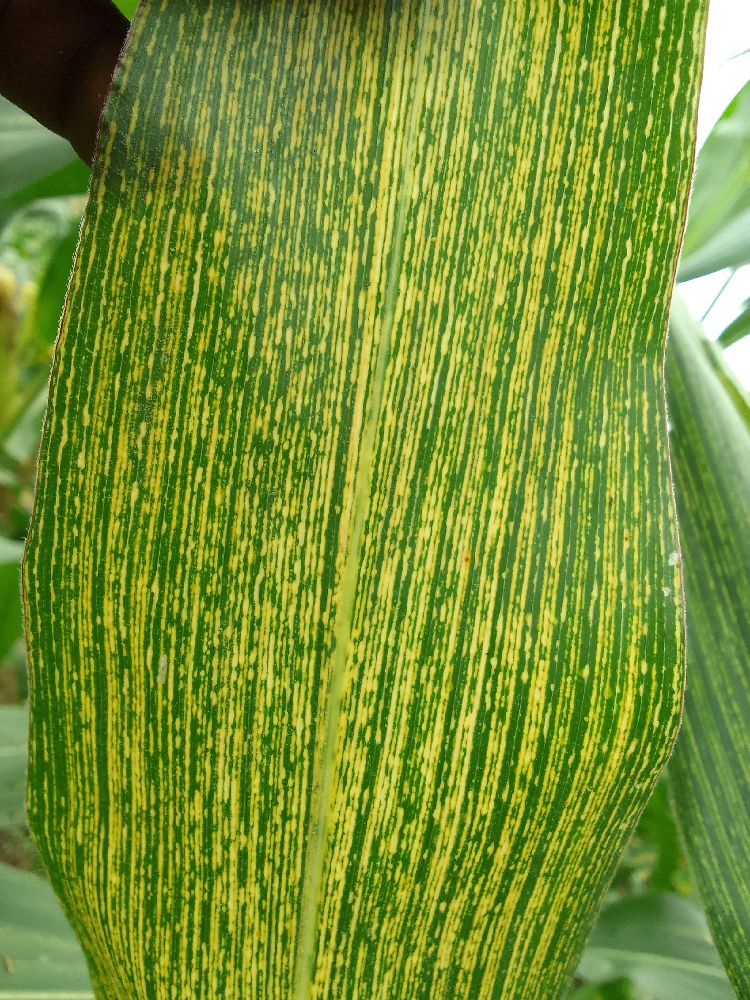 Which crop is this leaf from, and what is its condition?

maize, maize streak virus
